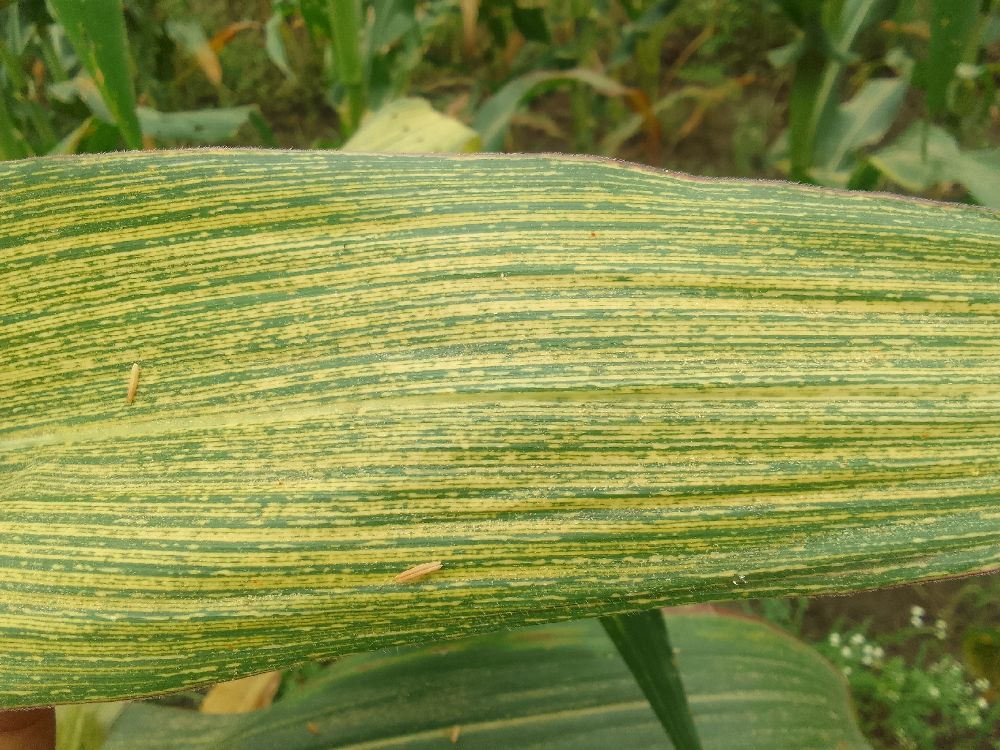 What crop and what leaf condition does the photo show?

maize, maize streak virus
